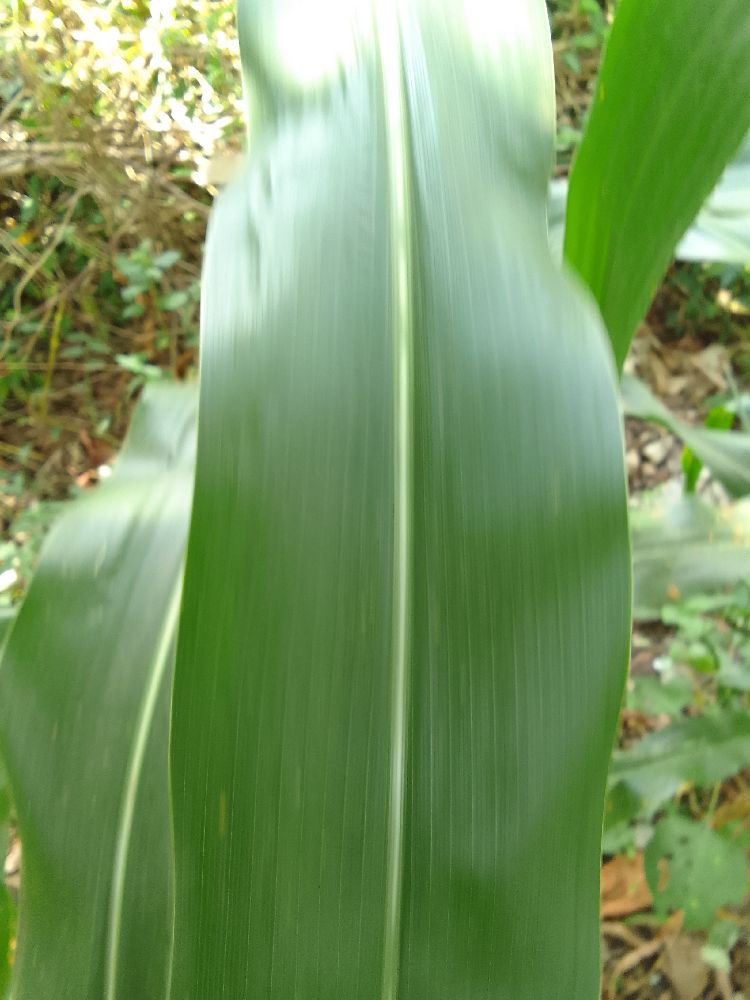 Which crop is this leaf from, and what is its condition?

maize, healthy
